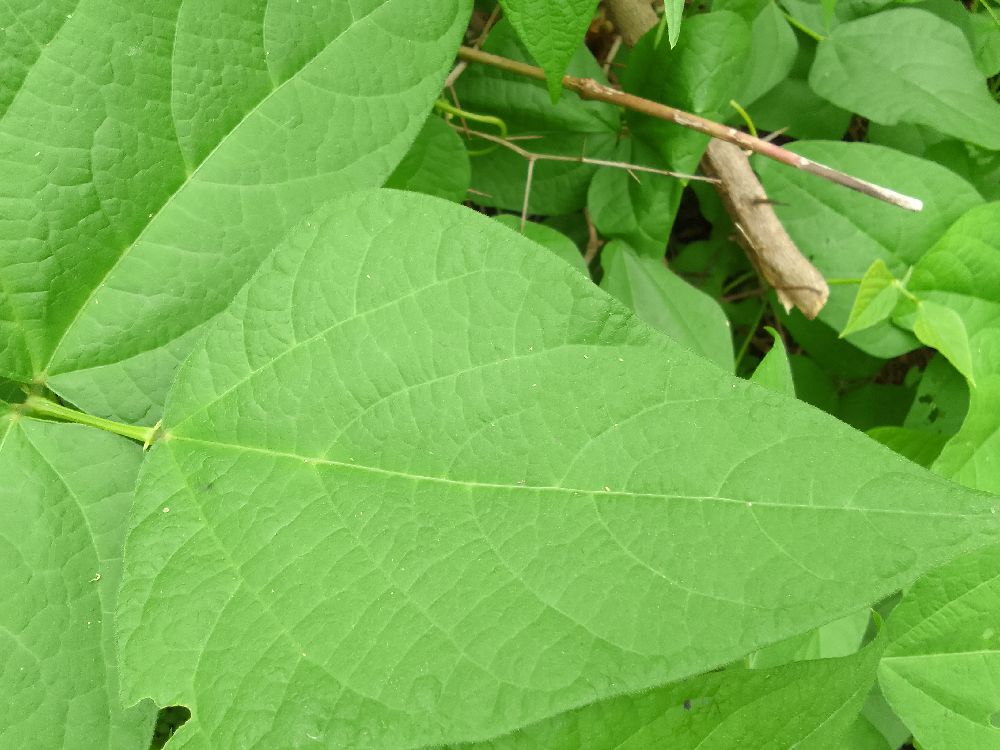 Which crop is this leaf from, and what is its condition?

common bean, healthy
